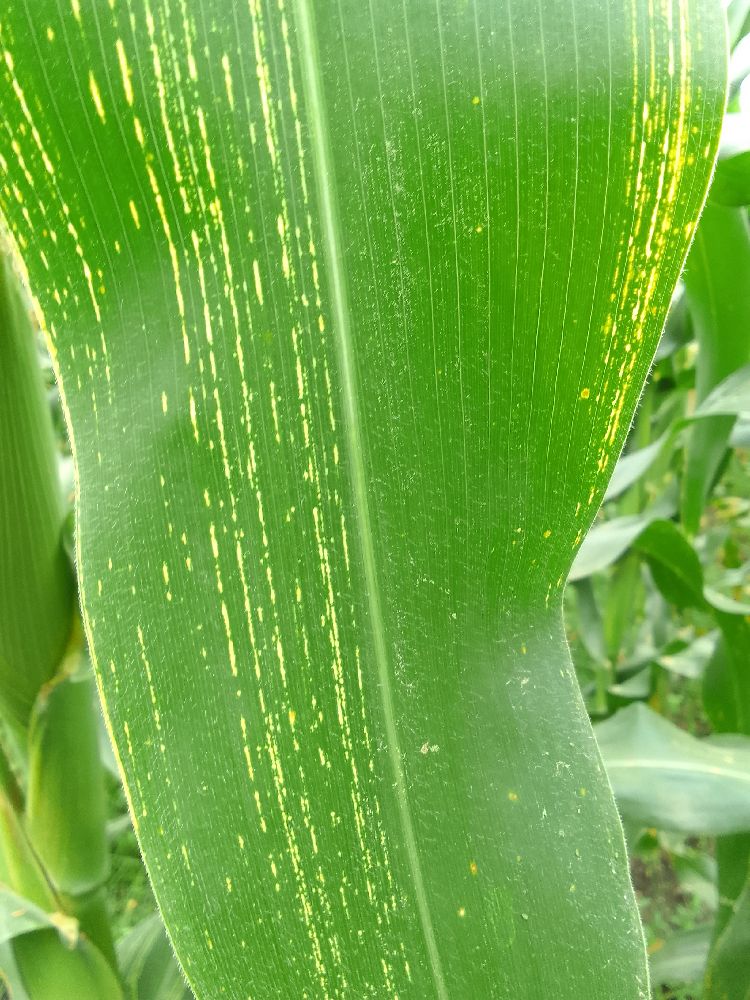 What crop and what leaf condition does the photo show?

maize, maize streak virus
